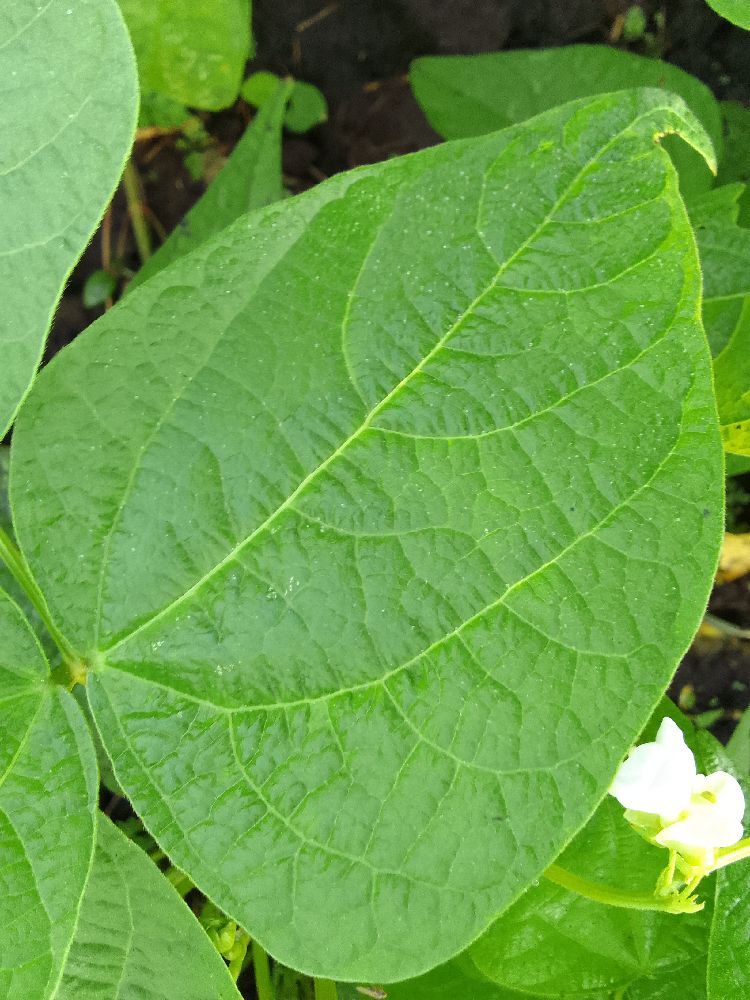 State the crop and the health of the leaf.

common bean, healthy
